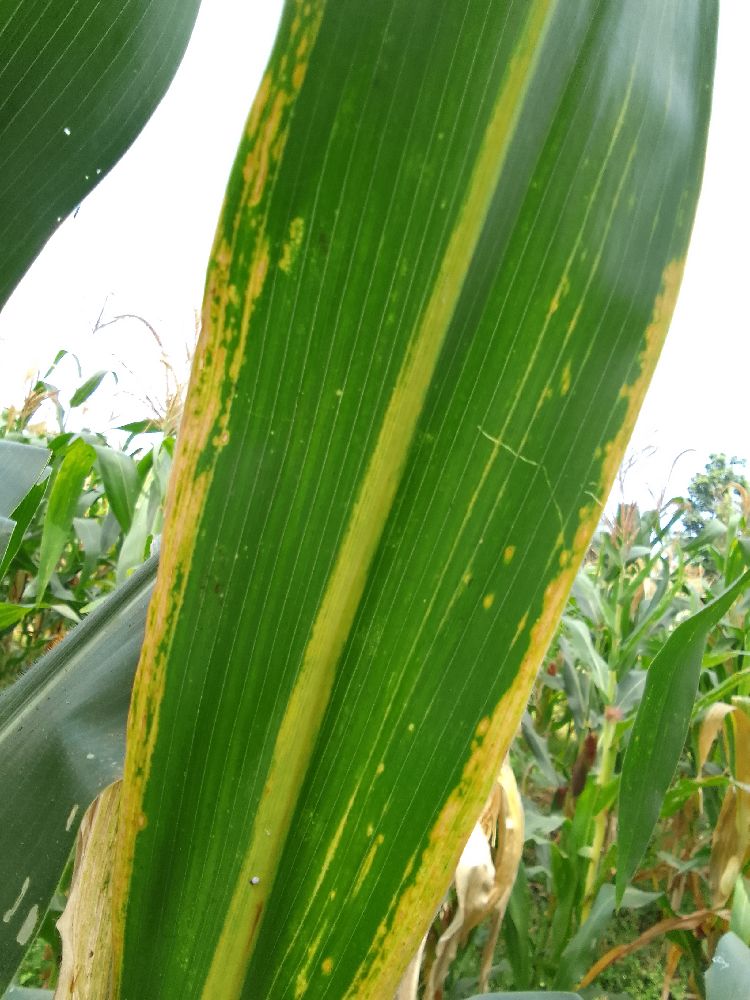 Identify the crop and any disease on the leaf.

maize, maize lethal necrosis
